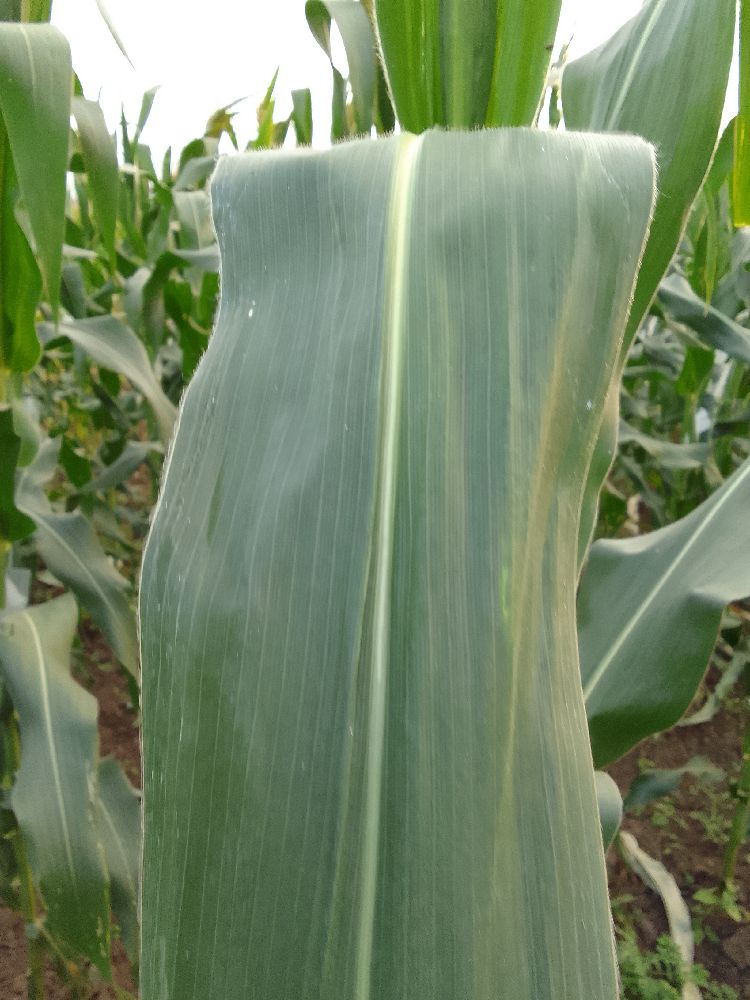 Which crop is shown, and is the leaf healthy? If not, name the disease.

maize, healthy
